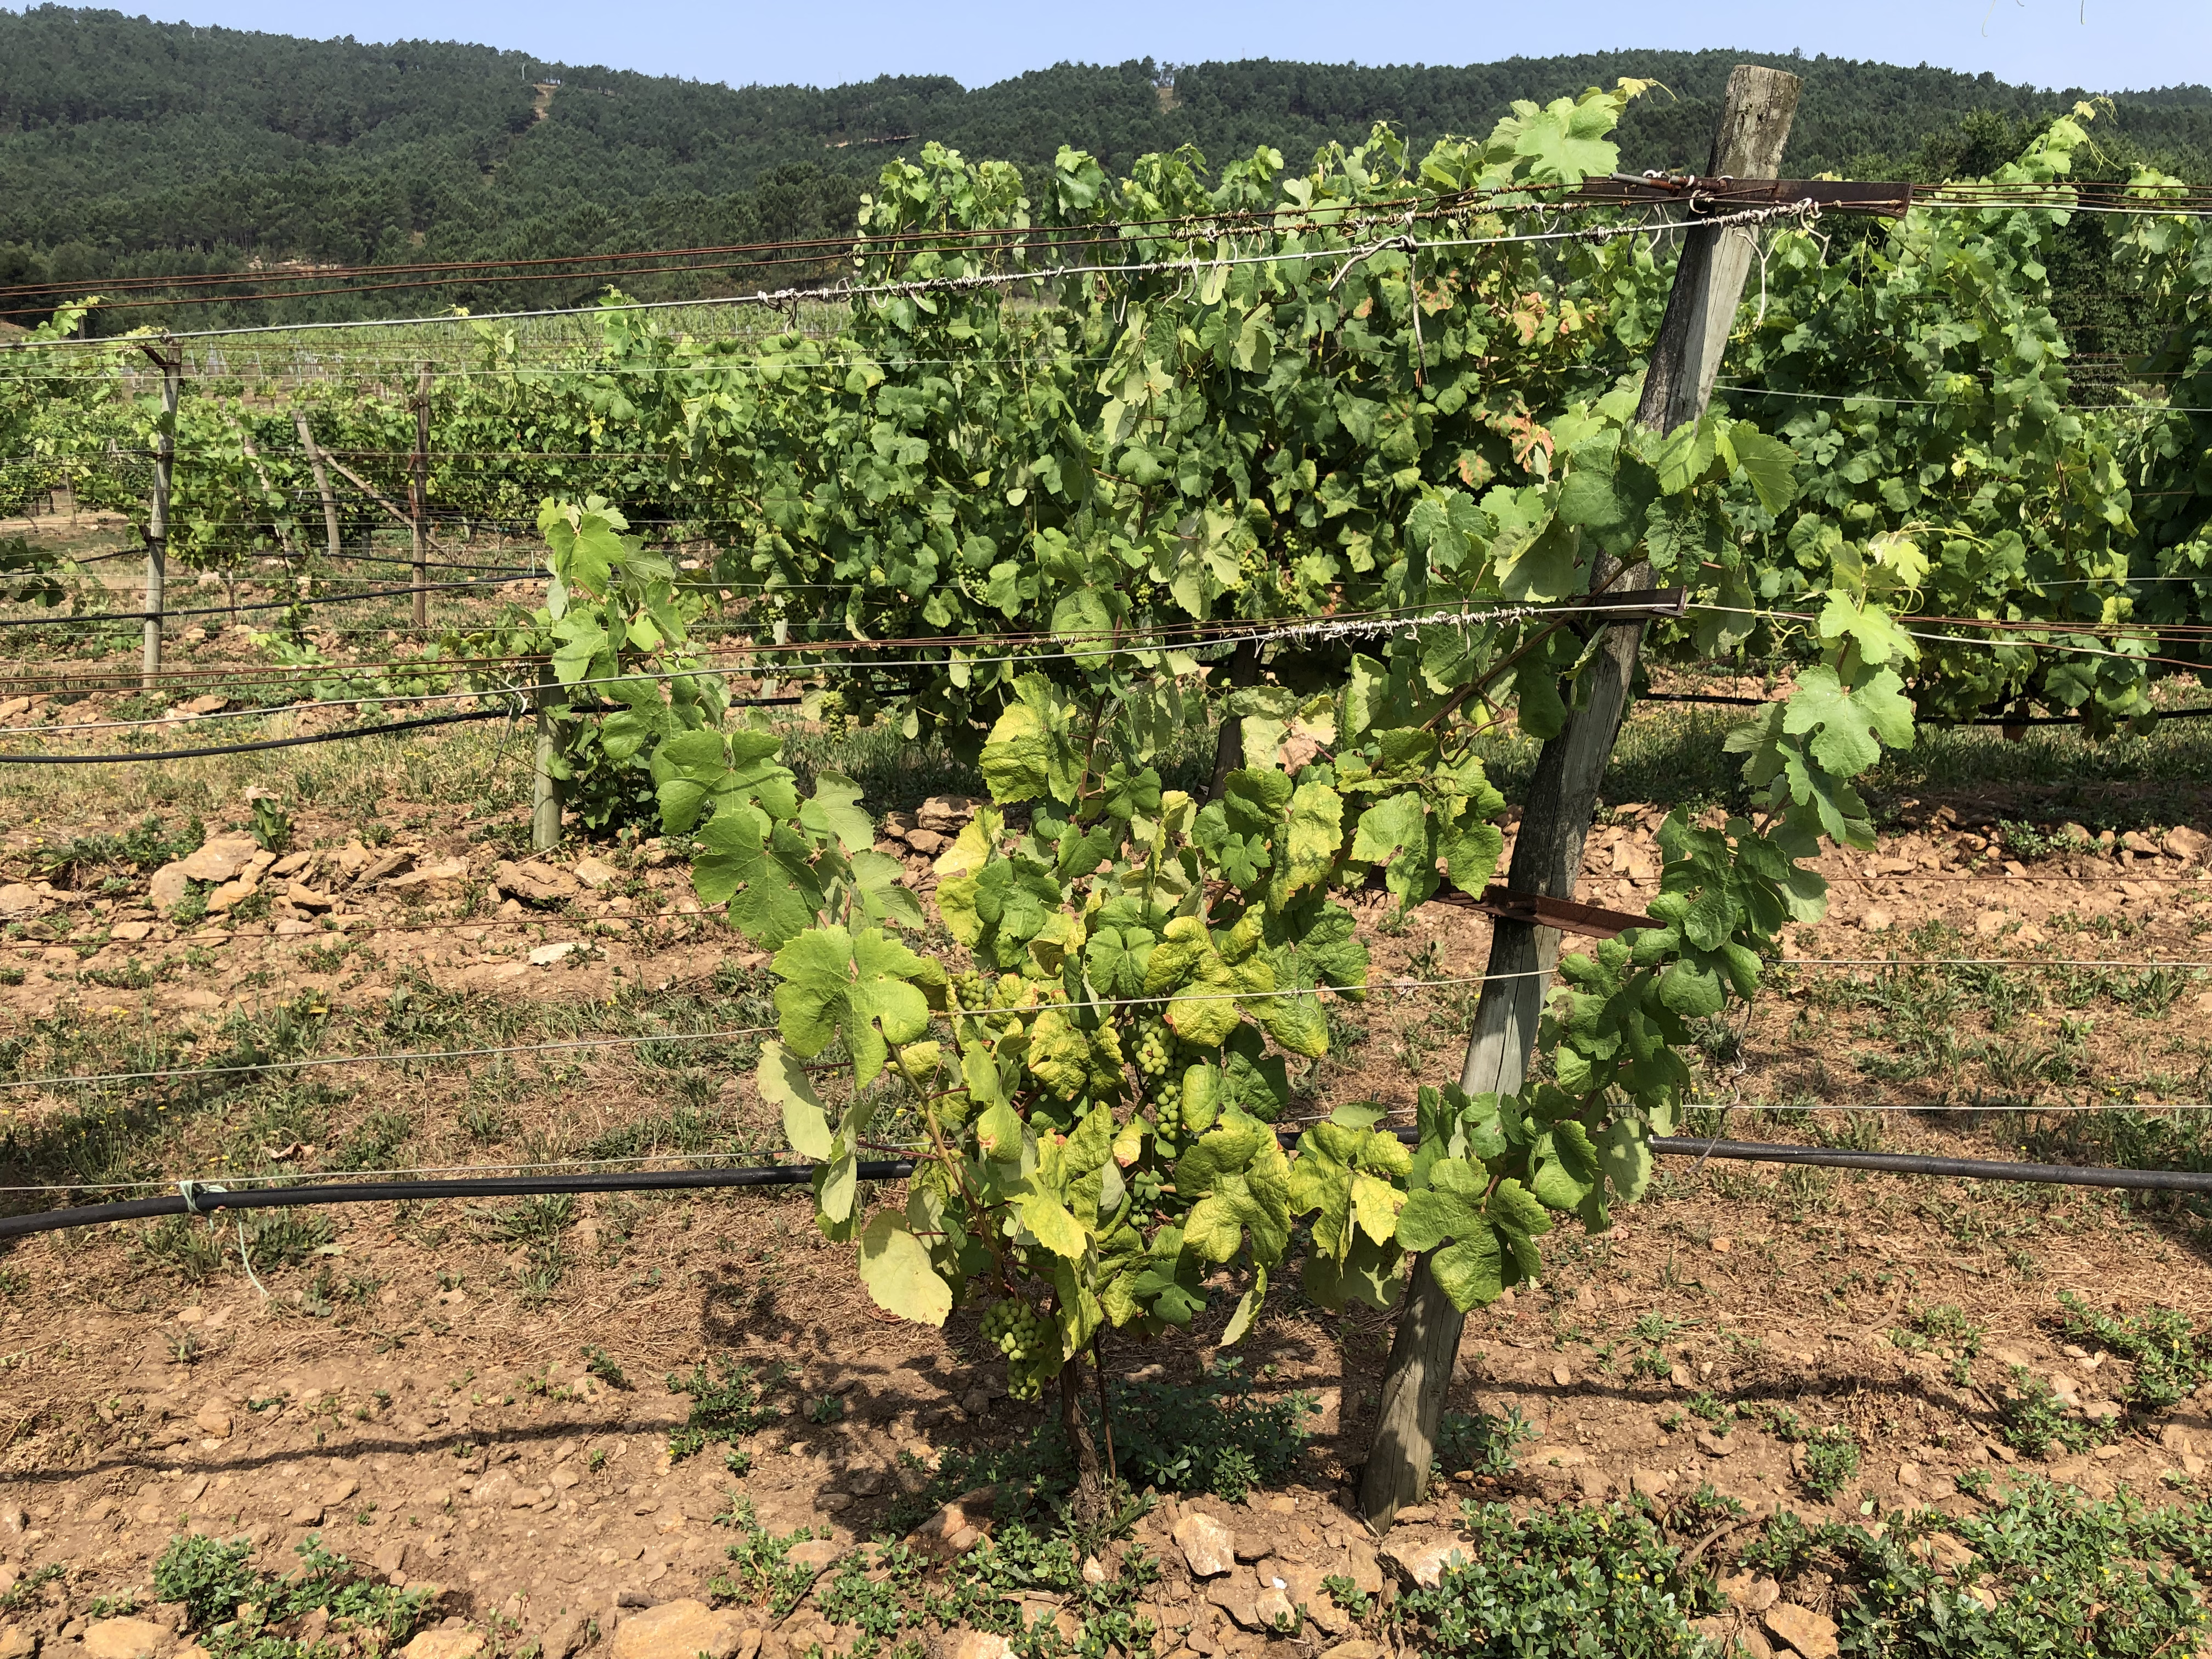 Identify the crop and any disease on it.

grapevine, not affected by esca disease
